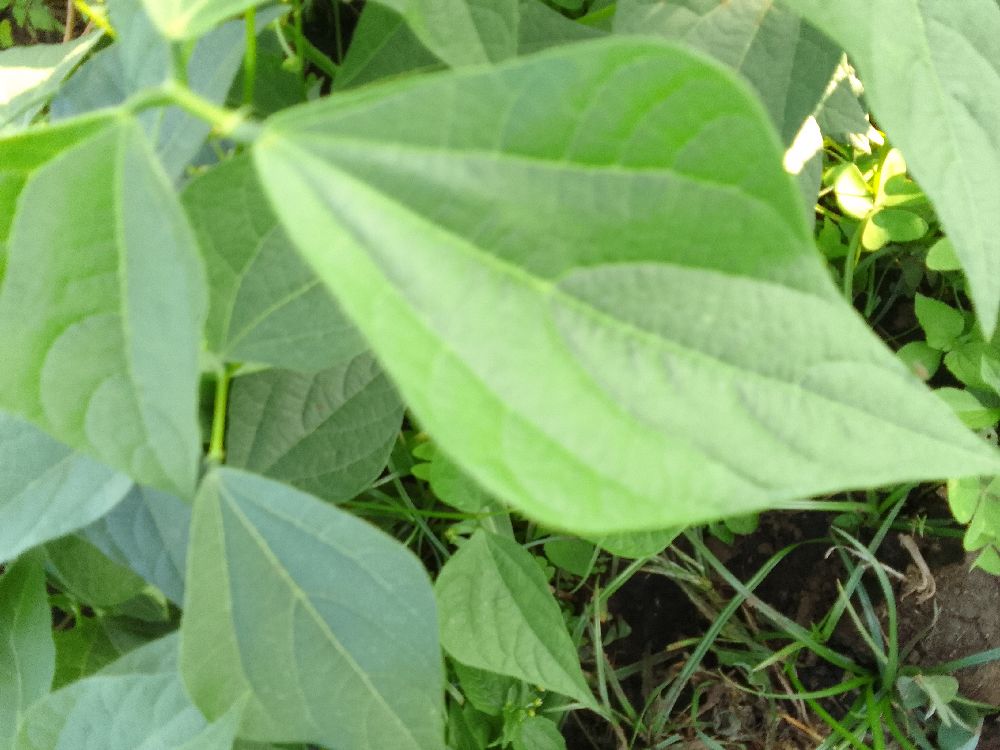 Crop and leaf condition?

common bean, healthy
